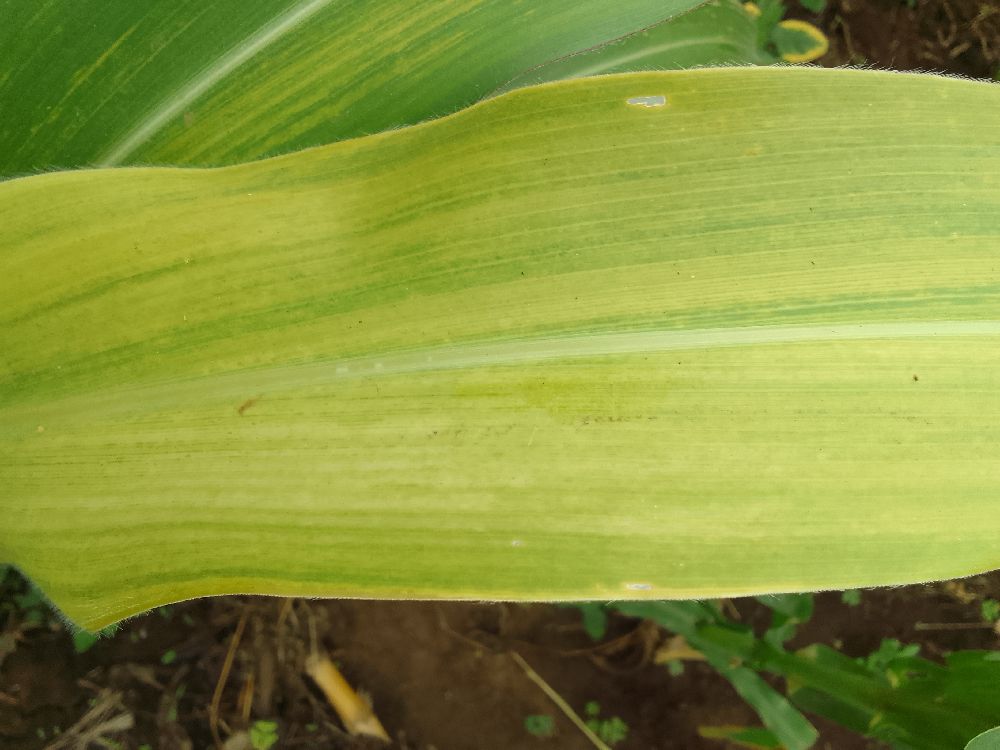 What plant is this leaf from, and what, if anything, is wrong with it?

maize, maize lethal necrosis
